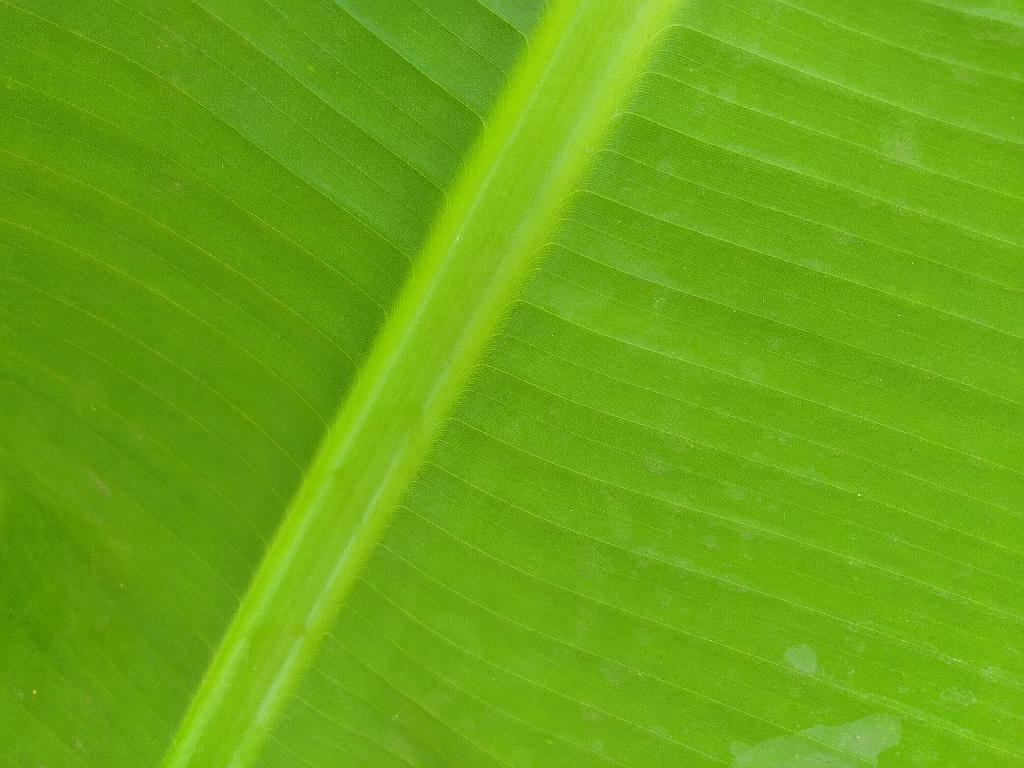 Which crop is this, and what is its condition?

banana, healthy
